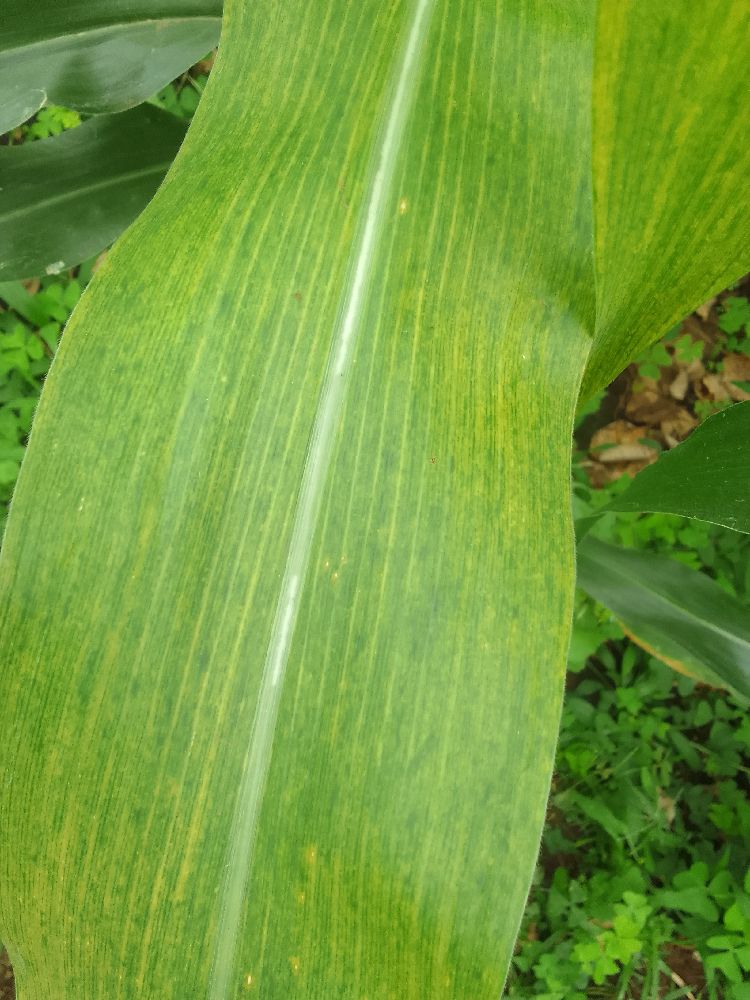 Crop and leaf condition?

maize, maize lethal necrosis
